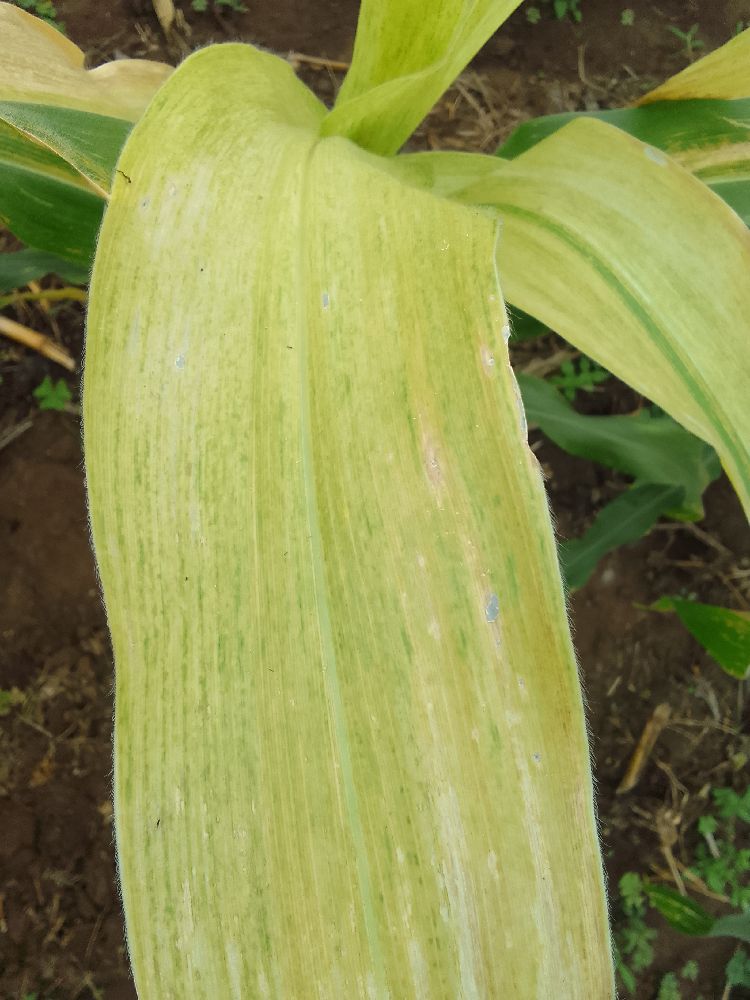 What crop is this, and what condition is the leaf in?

maize, maize lethal necrosis
